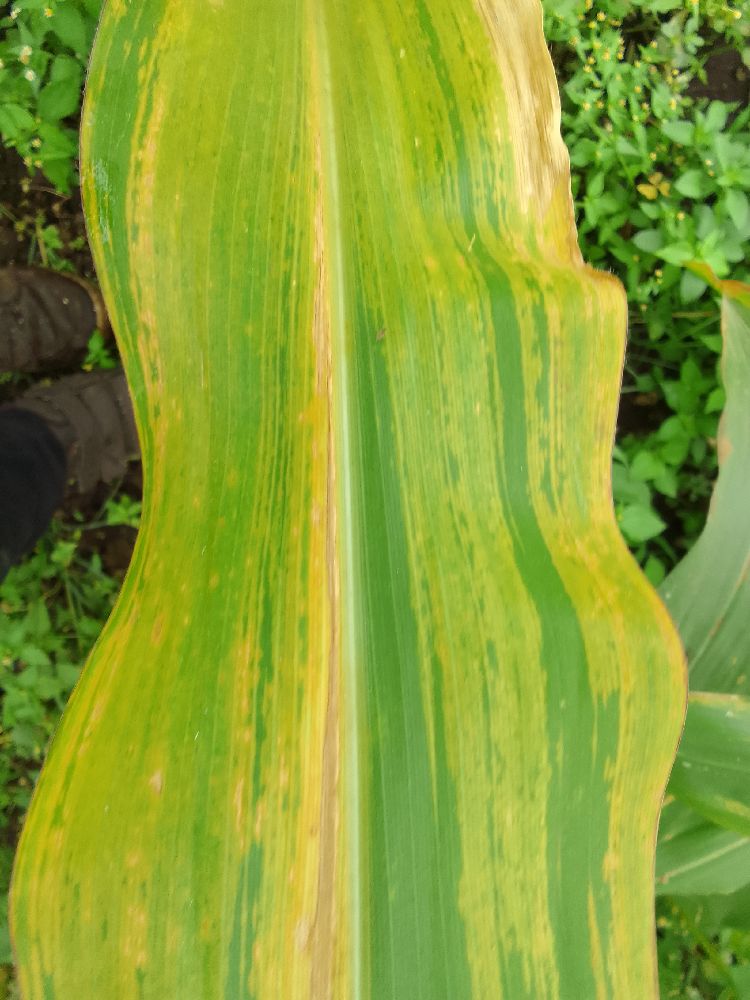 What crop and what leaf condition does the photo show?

maize, maize lethal necrosis
